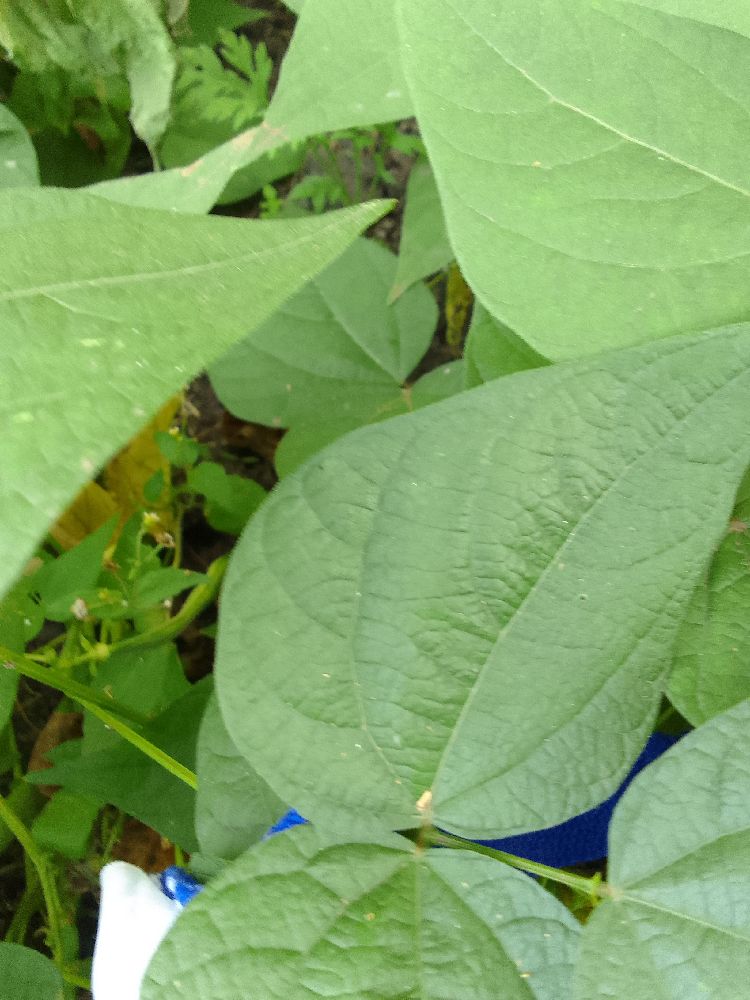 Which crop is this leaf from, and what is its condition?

common bean, healthy
